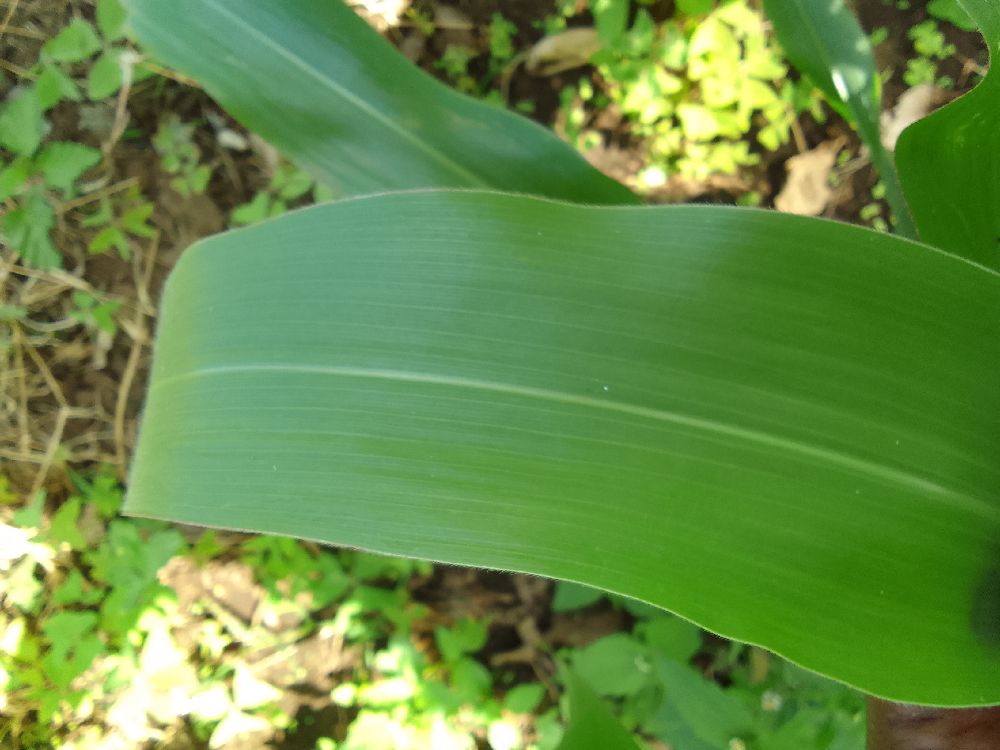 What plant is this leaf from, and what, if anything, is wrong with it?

maize, healthy
